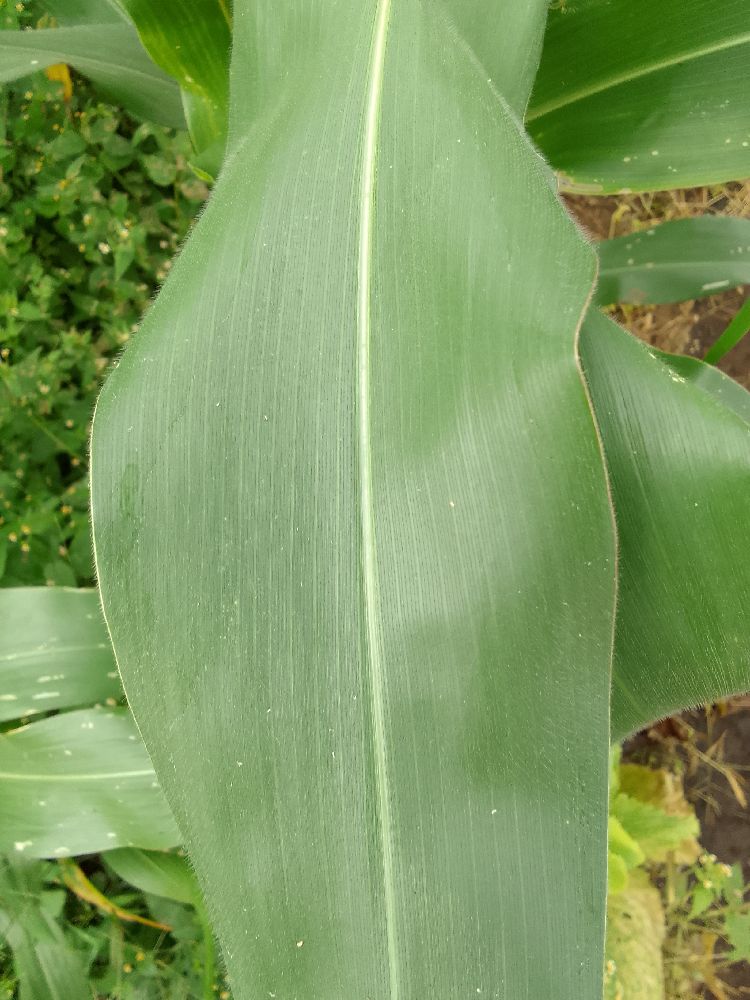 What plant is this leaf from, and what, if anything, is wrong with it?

maize, healthy
